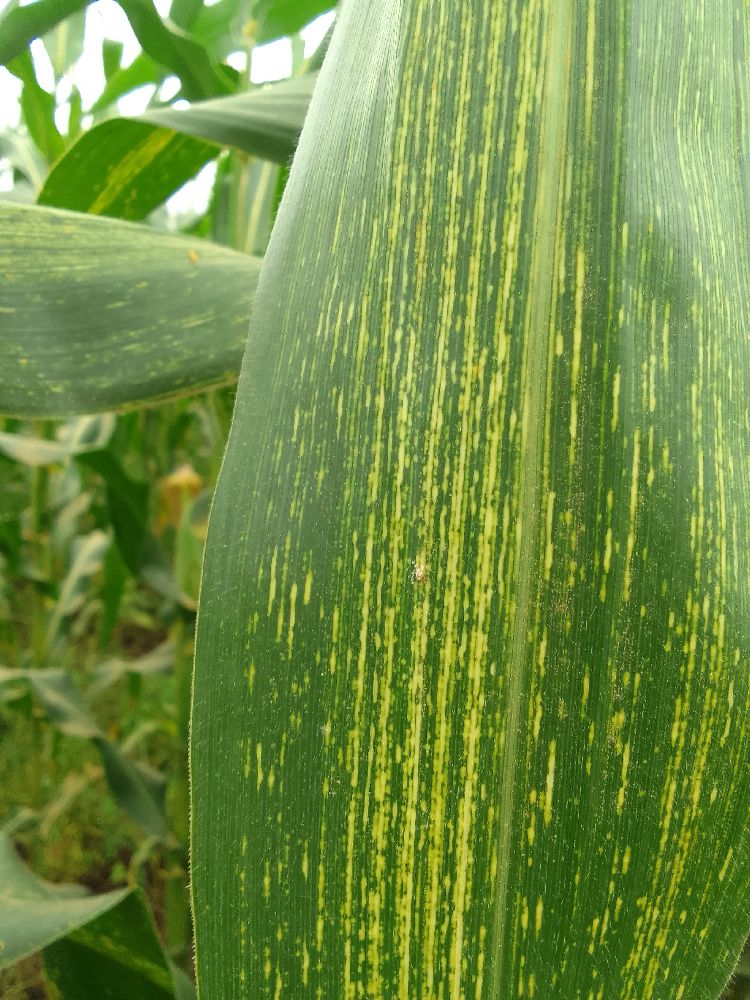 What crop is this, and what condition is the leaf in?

maize, maize streak virus
